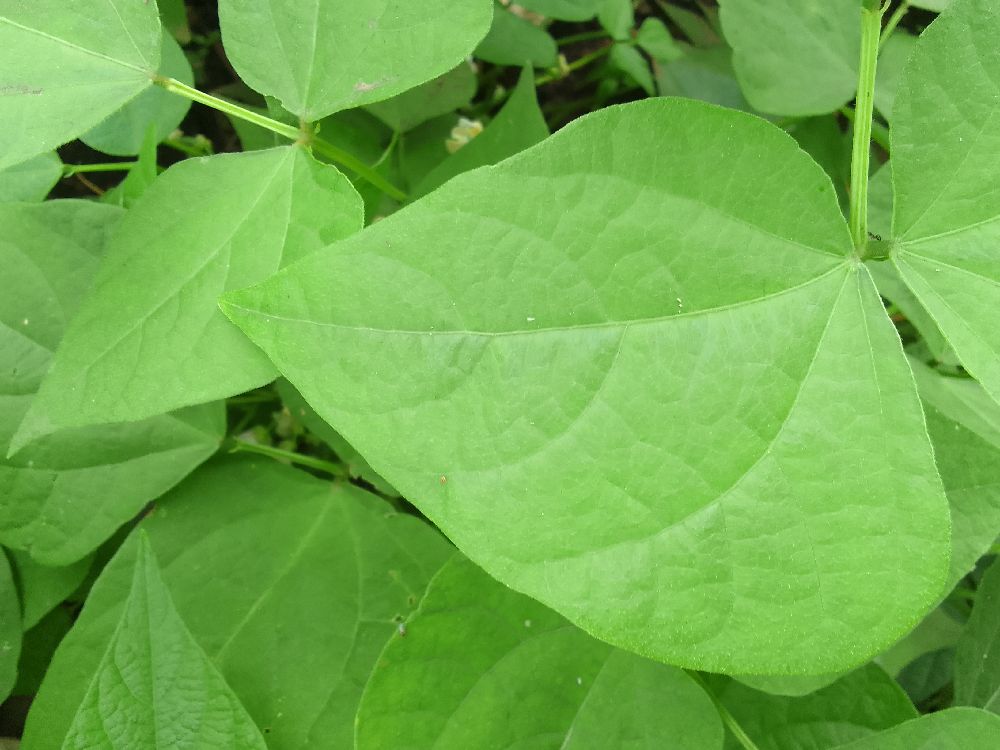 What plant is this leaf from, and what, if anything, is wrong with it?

common bean, healthy
